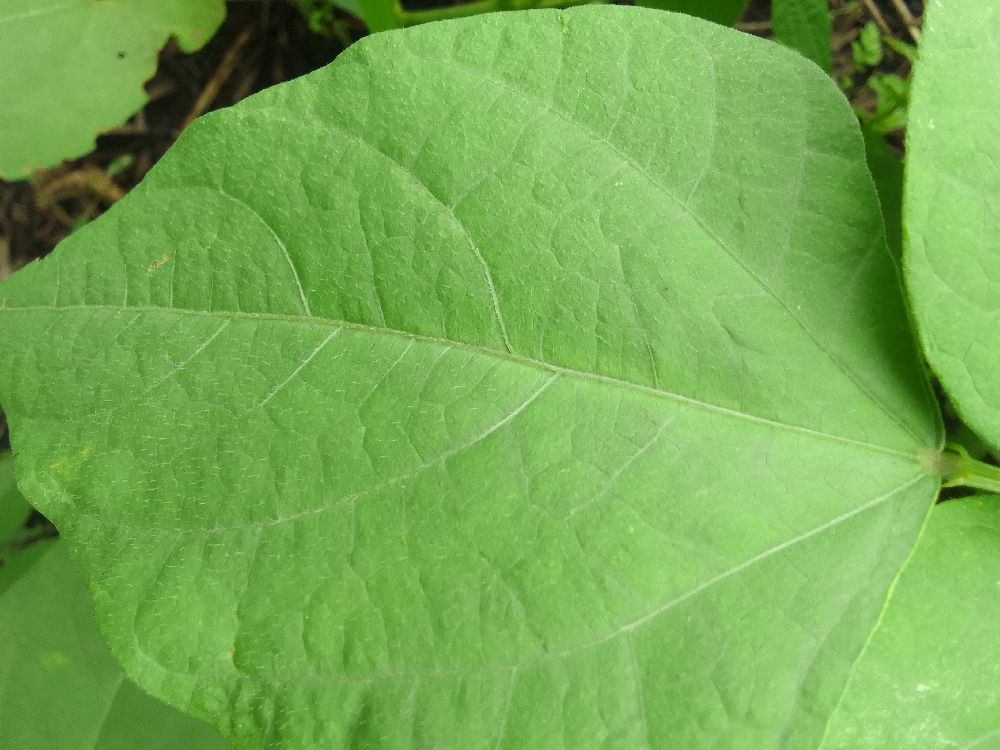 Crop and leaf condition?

common bean, healthy
